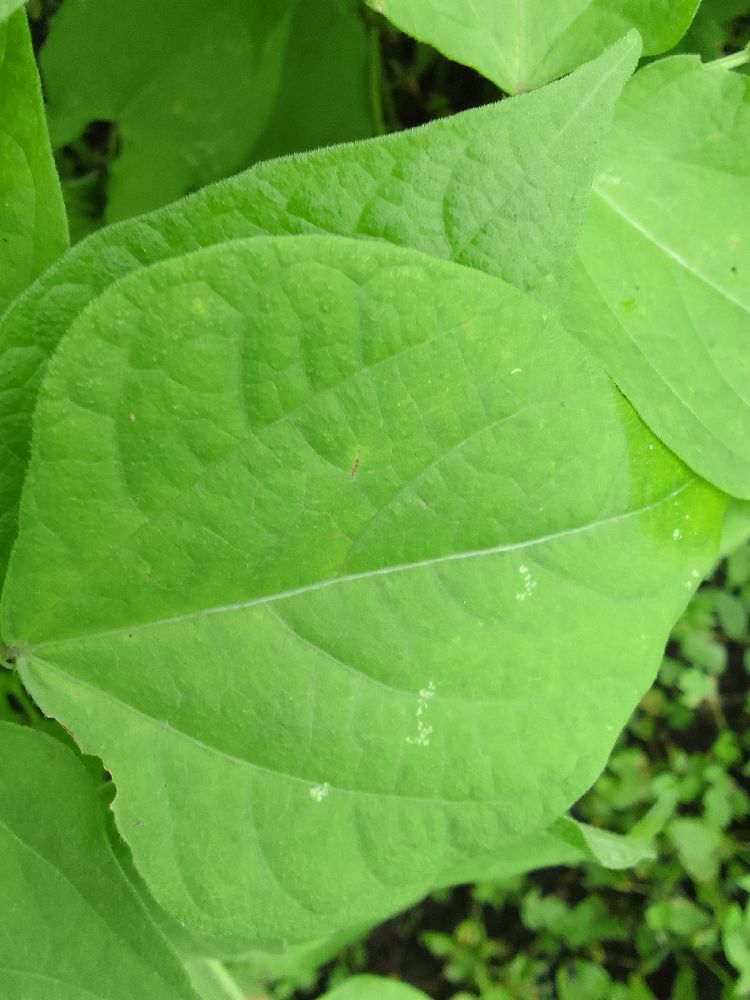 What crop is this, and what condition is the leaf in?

common bean, healthy
